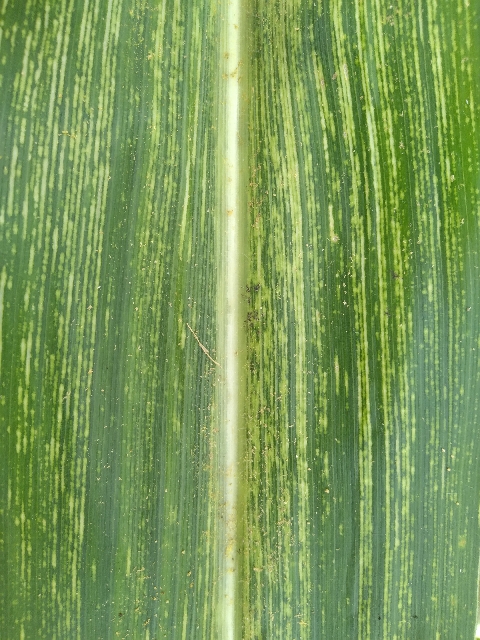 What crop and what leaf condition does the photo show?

maize, maize streak virus
